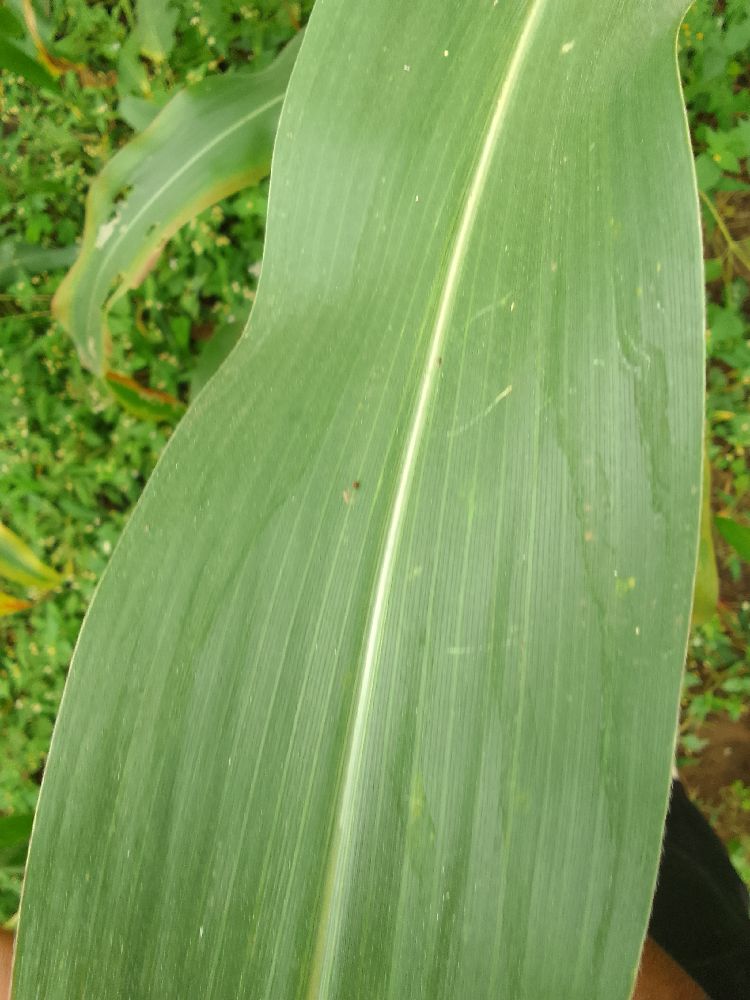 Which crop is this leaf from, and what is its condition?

maize, healthy
